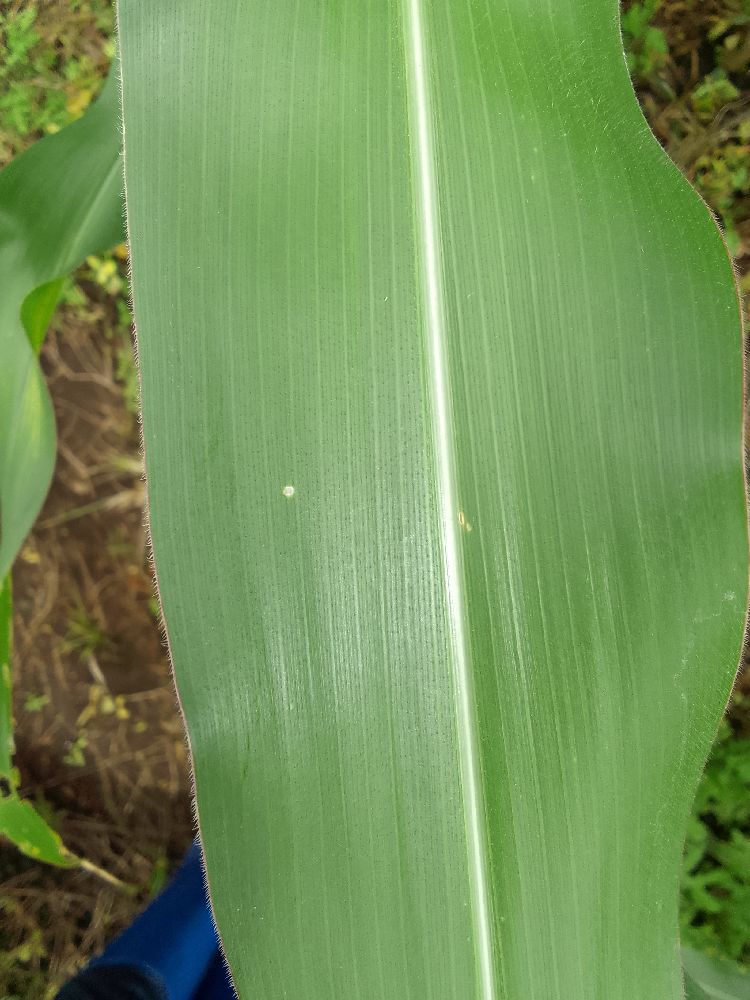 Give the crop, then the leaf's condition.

maize, healthy
